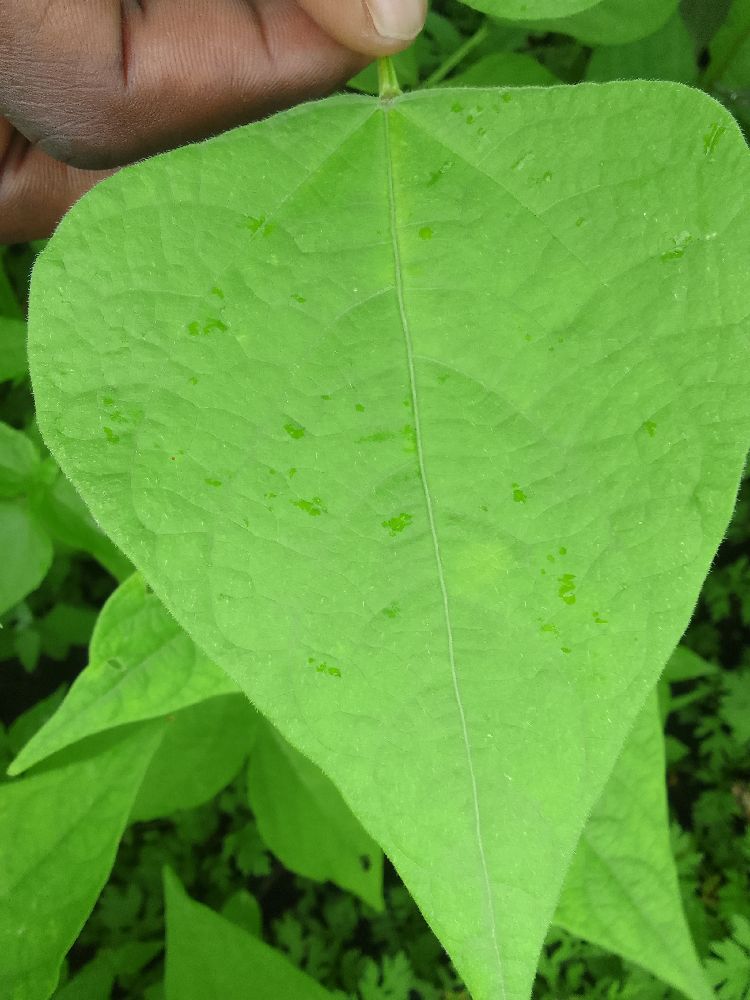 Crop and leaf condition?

common bean, healthy
